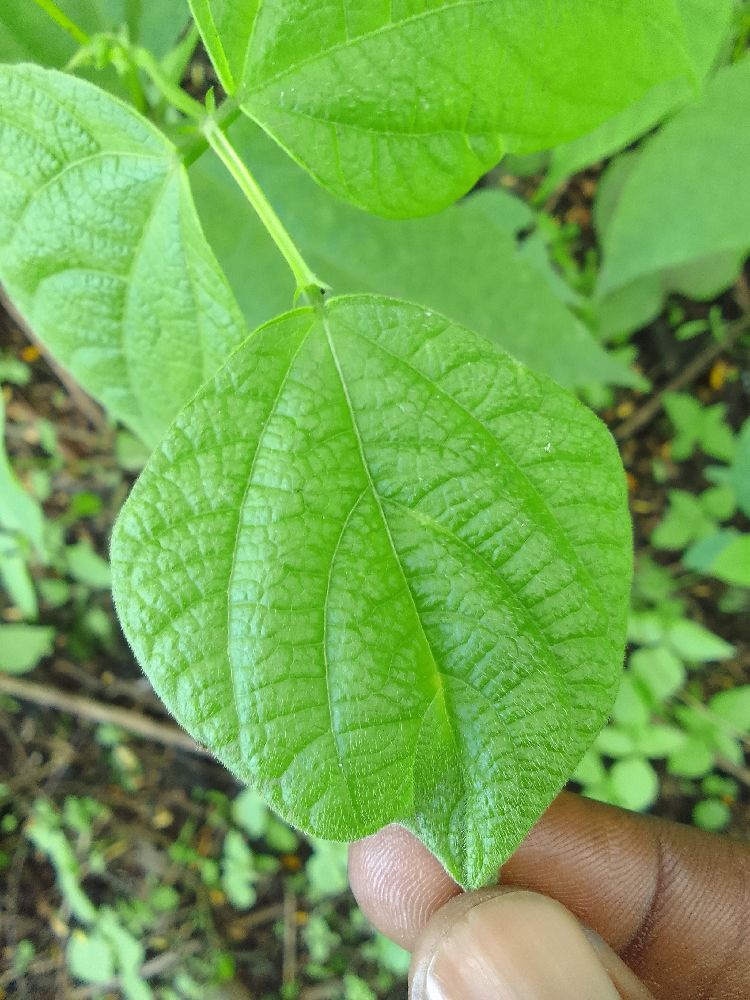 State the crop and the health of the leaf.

common bean, healthy
